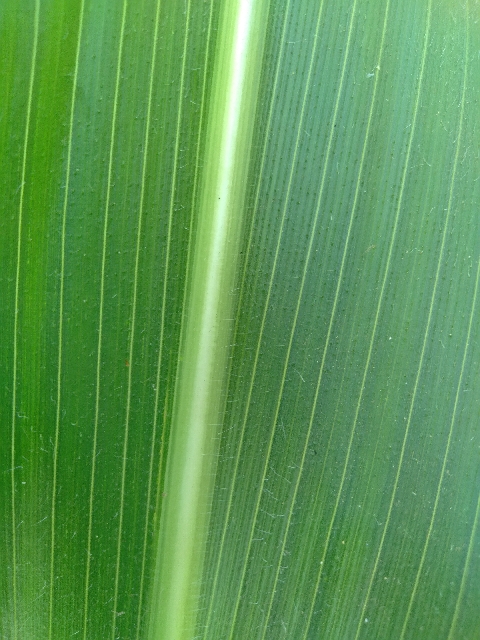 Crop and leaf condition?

maize, healthy
